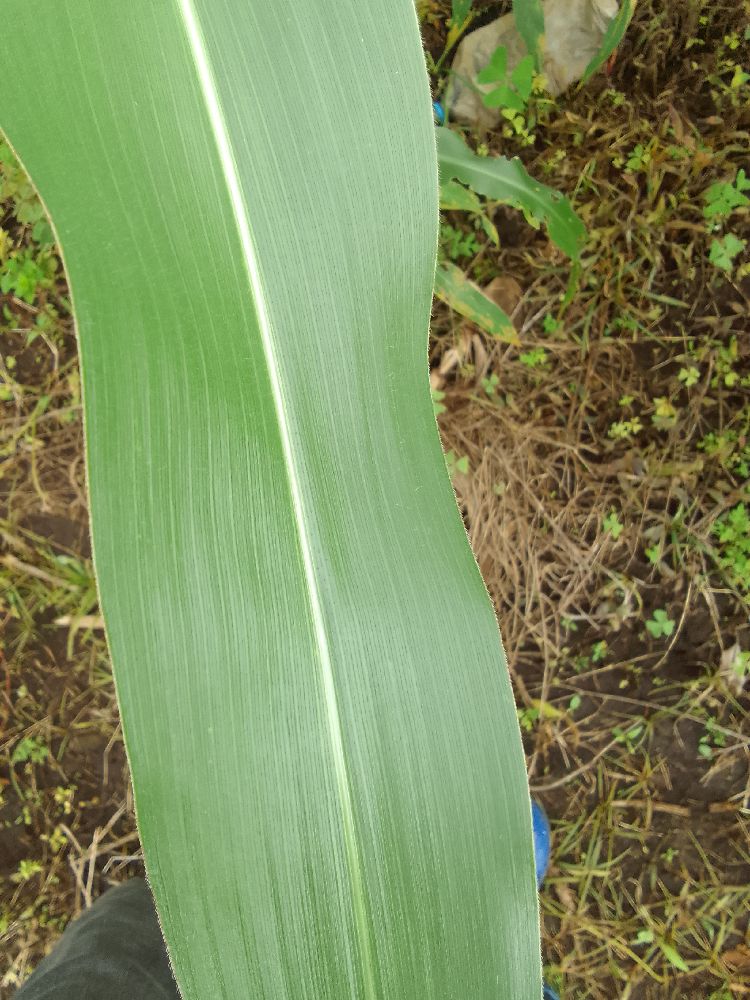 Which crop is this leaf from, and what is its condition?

maize, healthy
